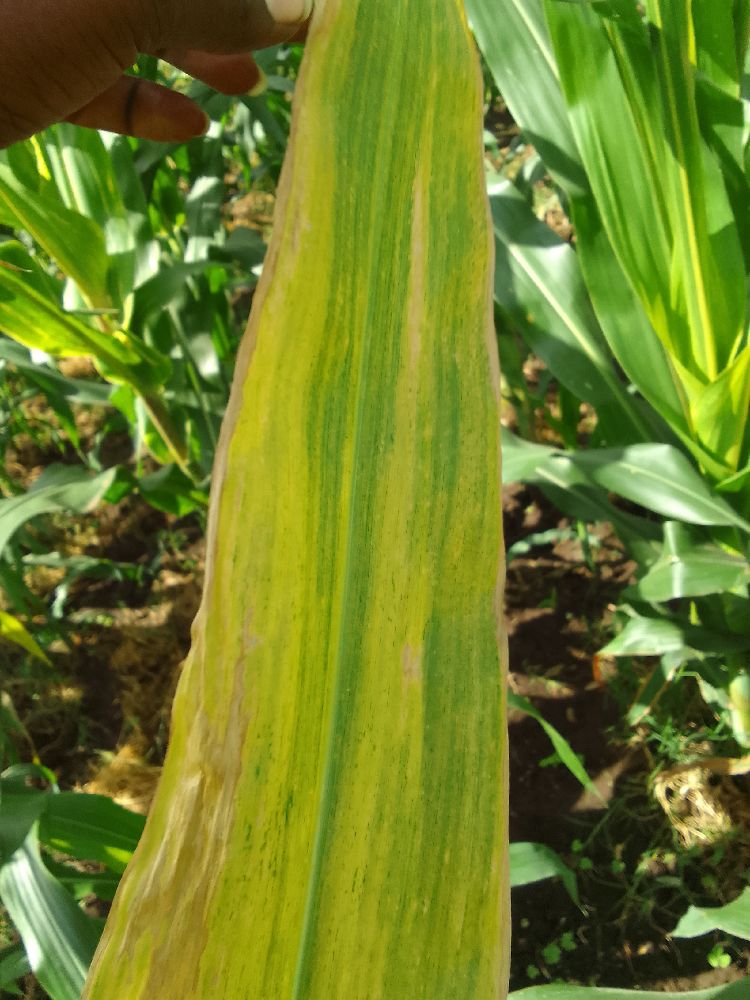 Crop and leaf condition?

maize, maize lethal necrosis
